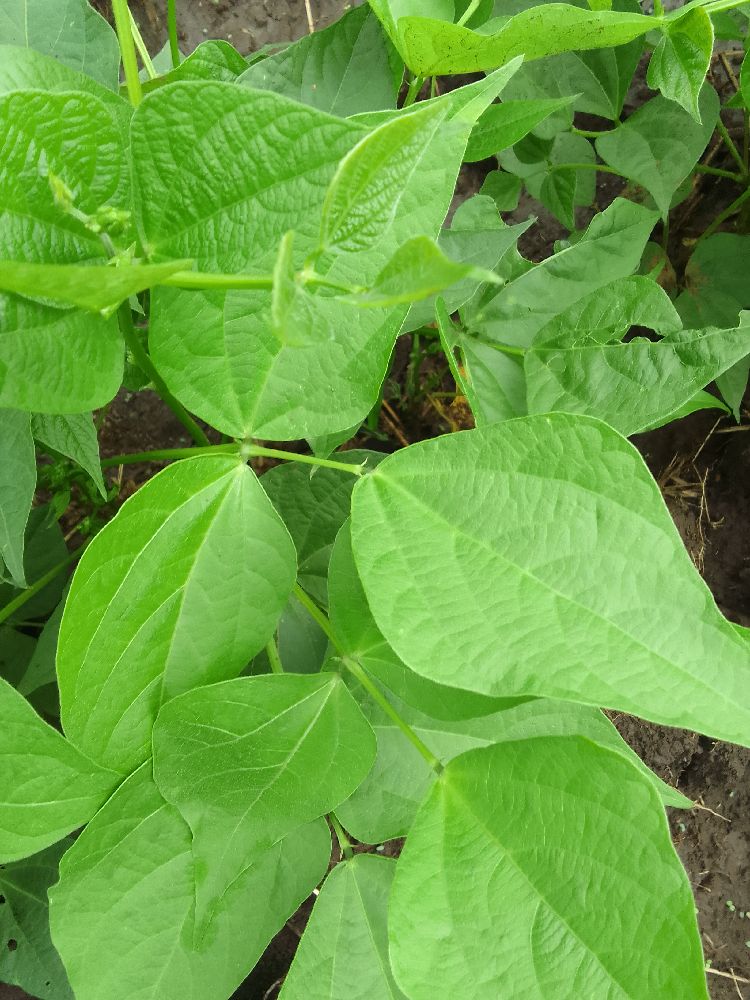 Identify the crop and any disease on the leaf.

common bean, healthy
